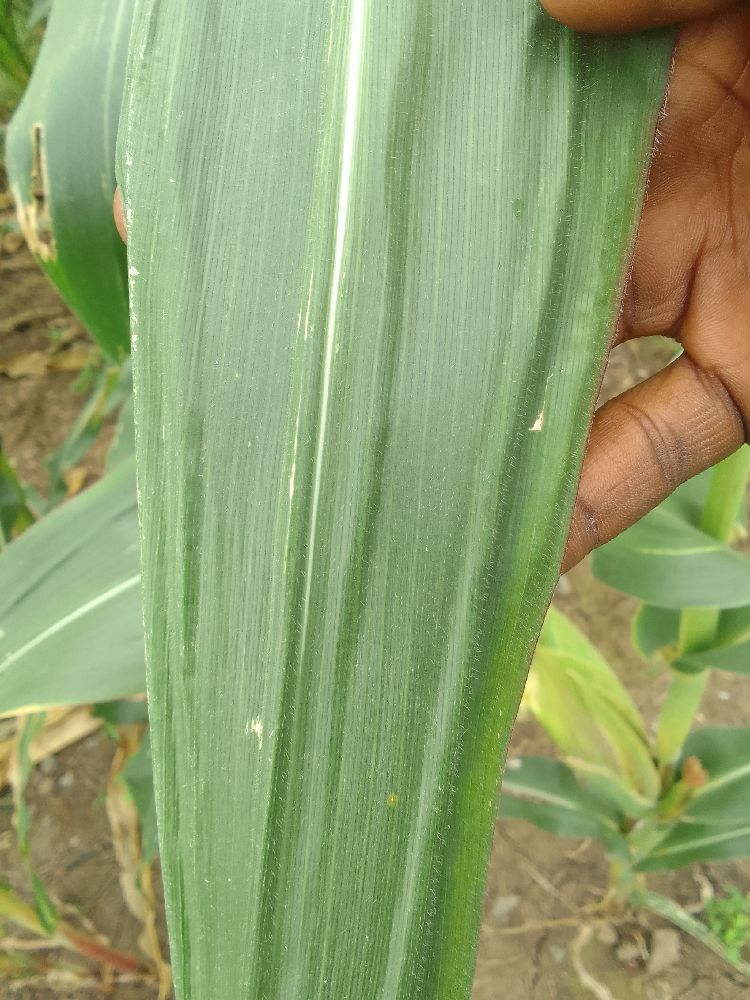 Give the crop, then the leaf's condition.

maize, healthy
